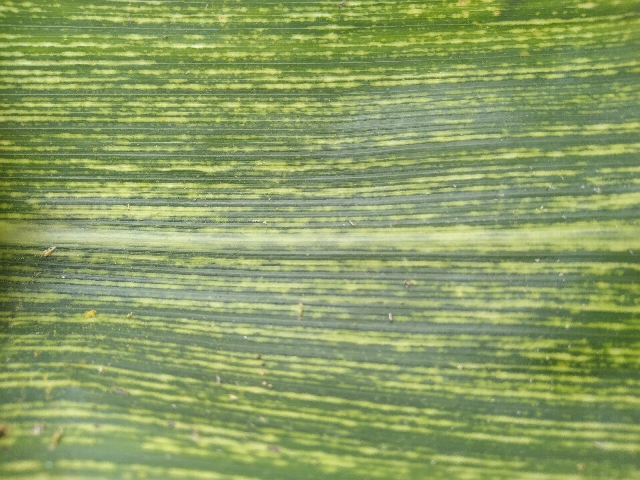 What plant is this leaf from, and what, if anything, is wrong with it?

maize, maize streak virus
